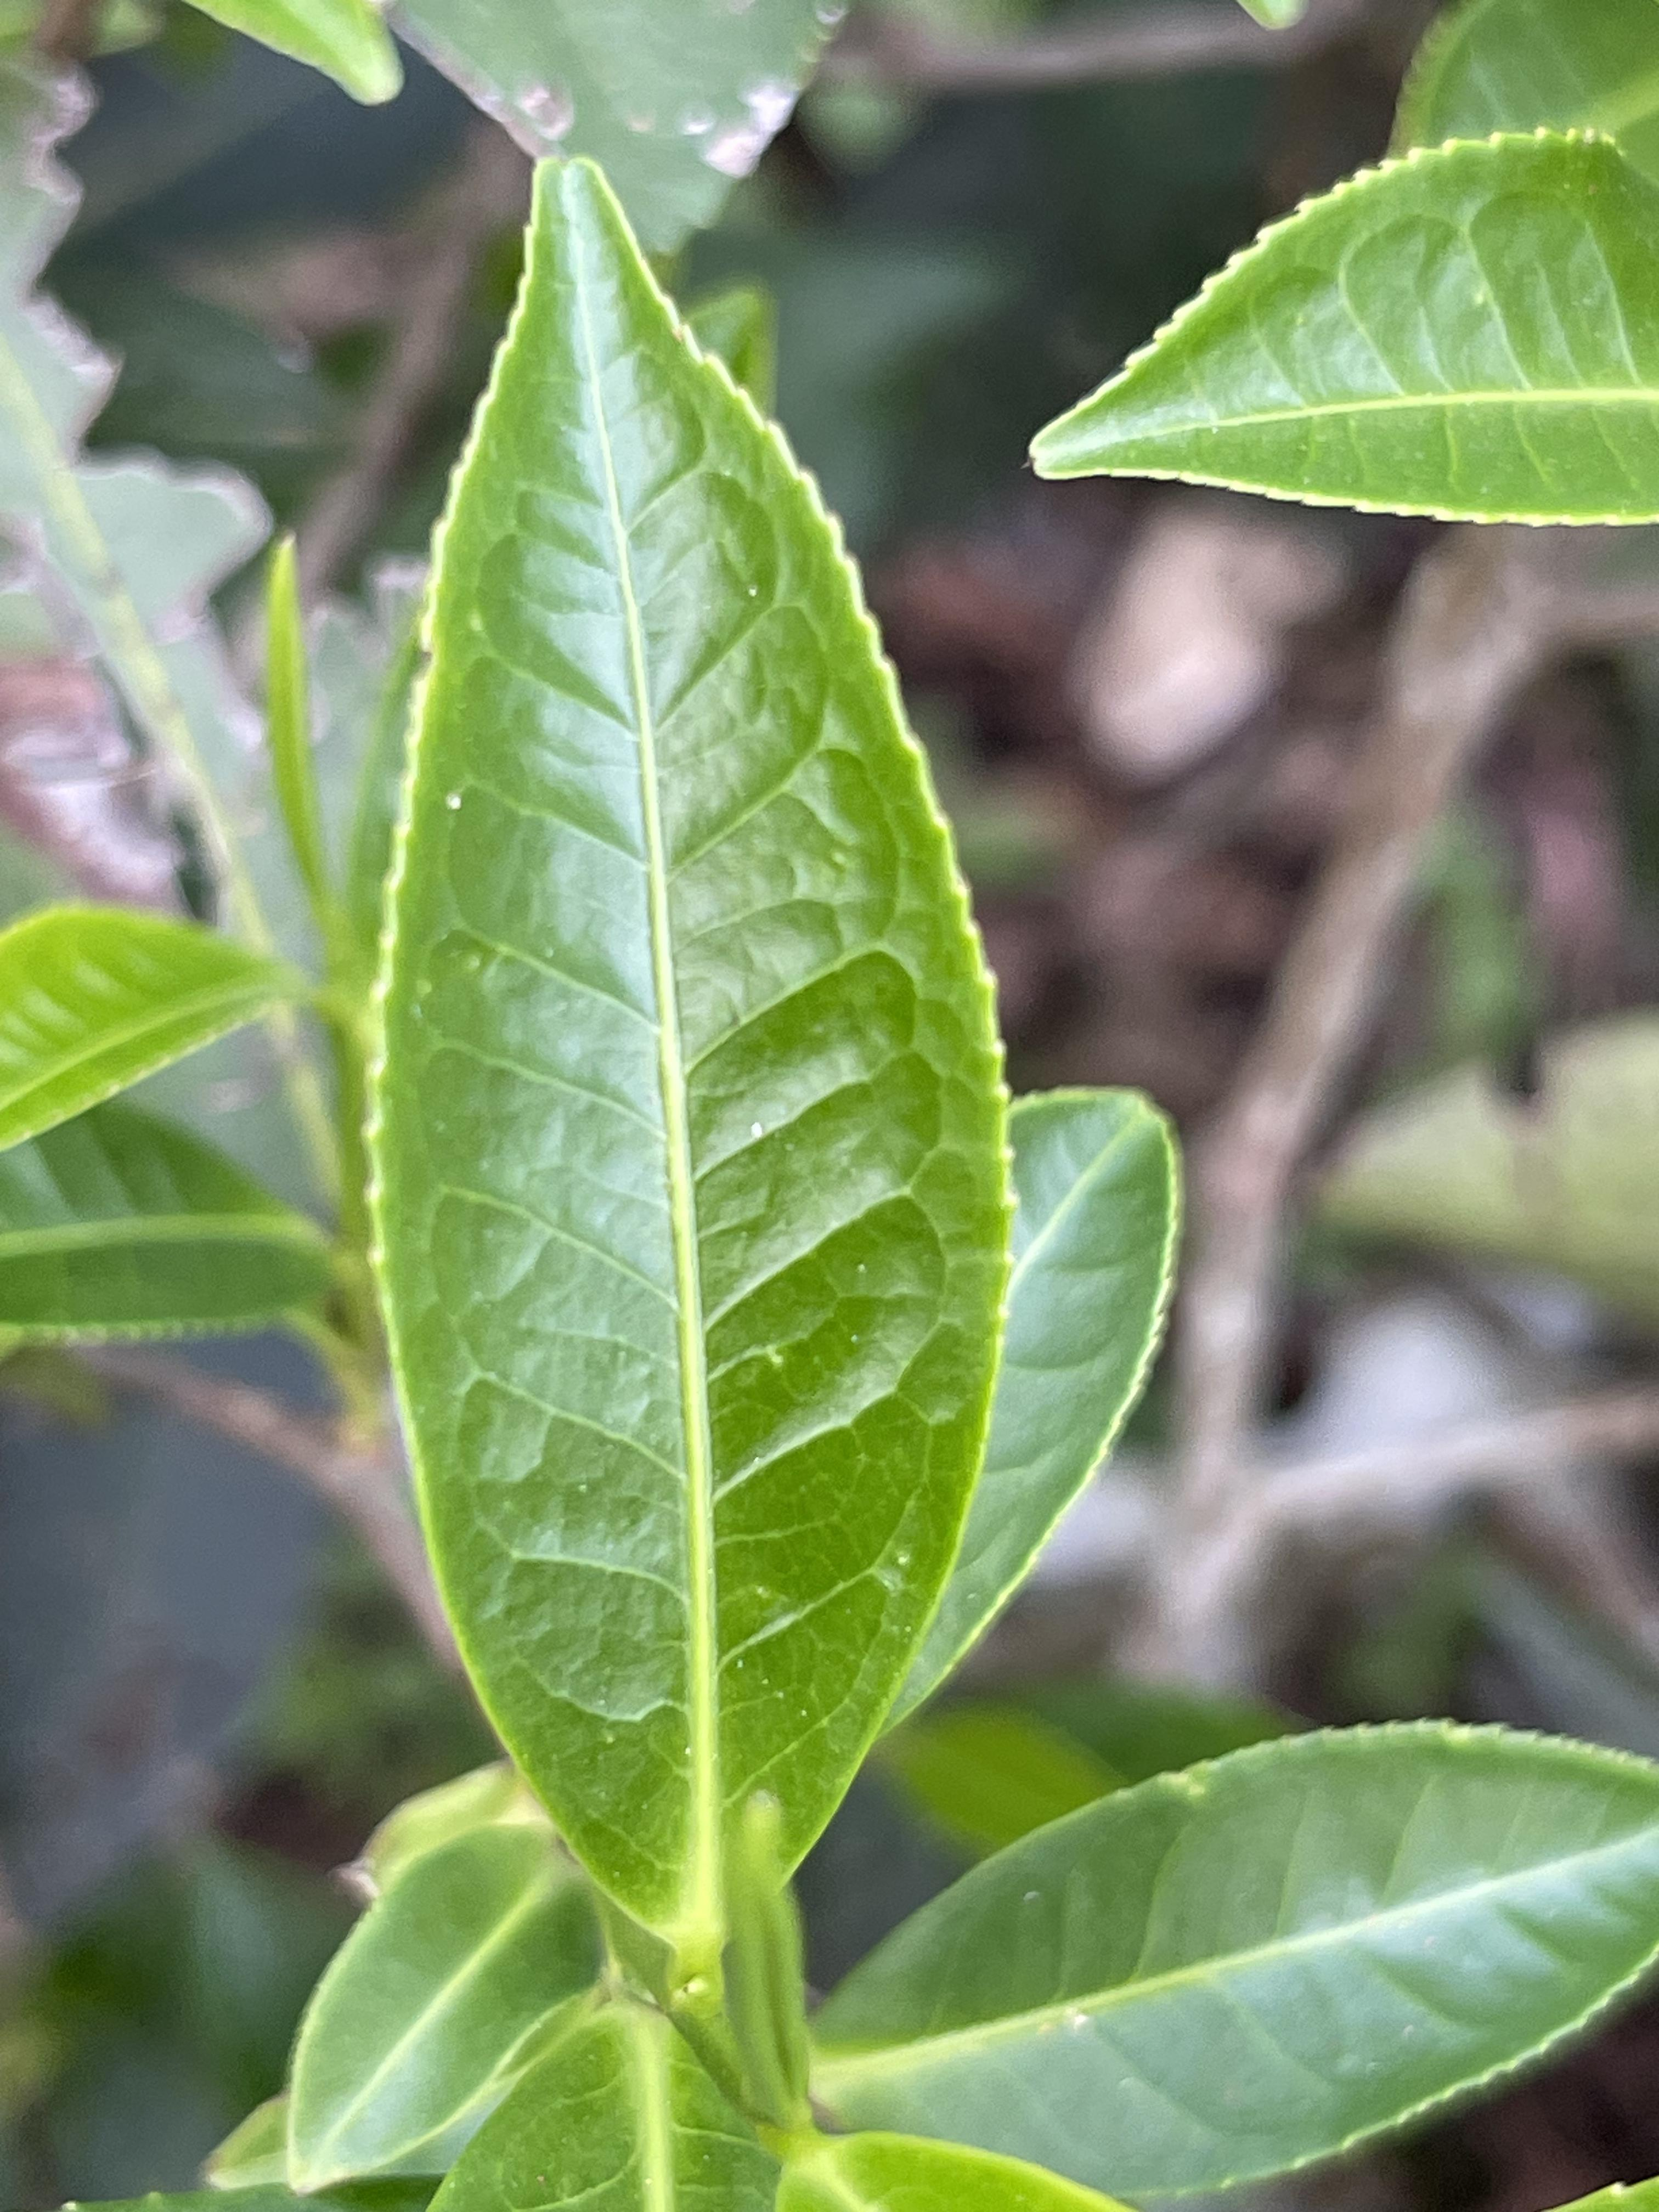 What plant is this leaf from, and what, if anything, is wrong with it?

tea, healthy leaf
